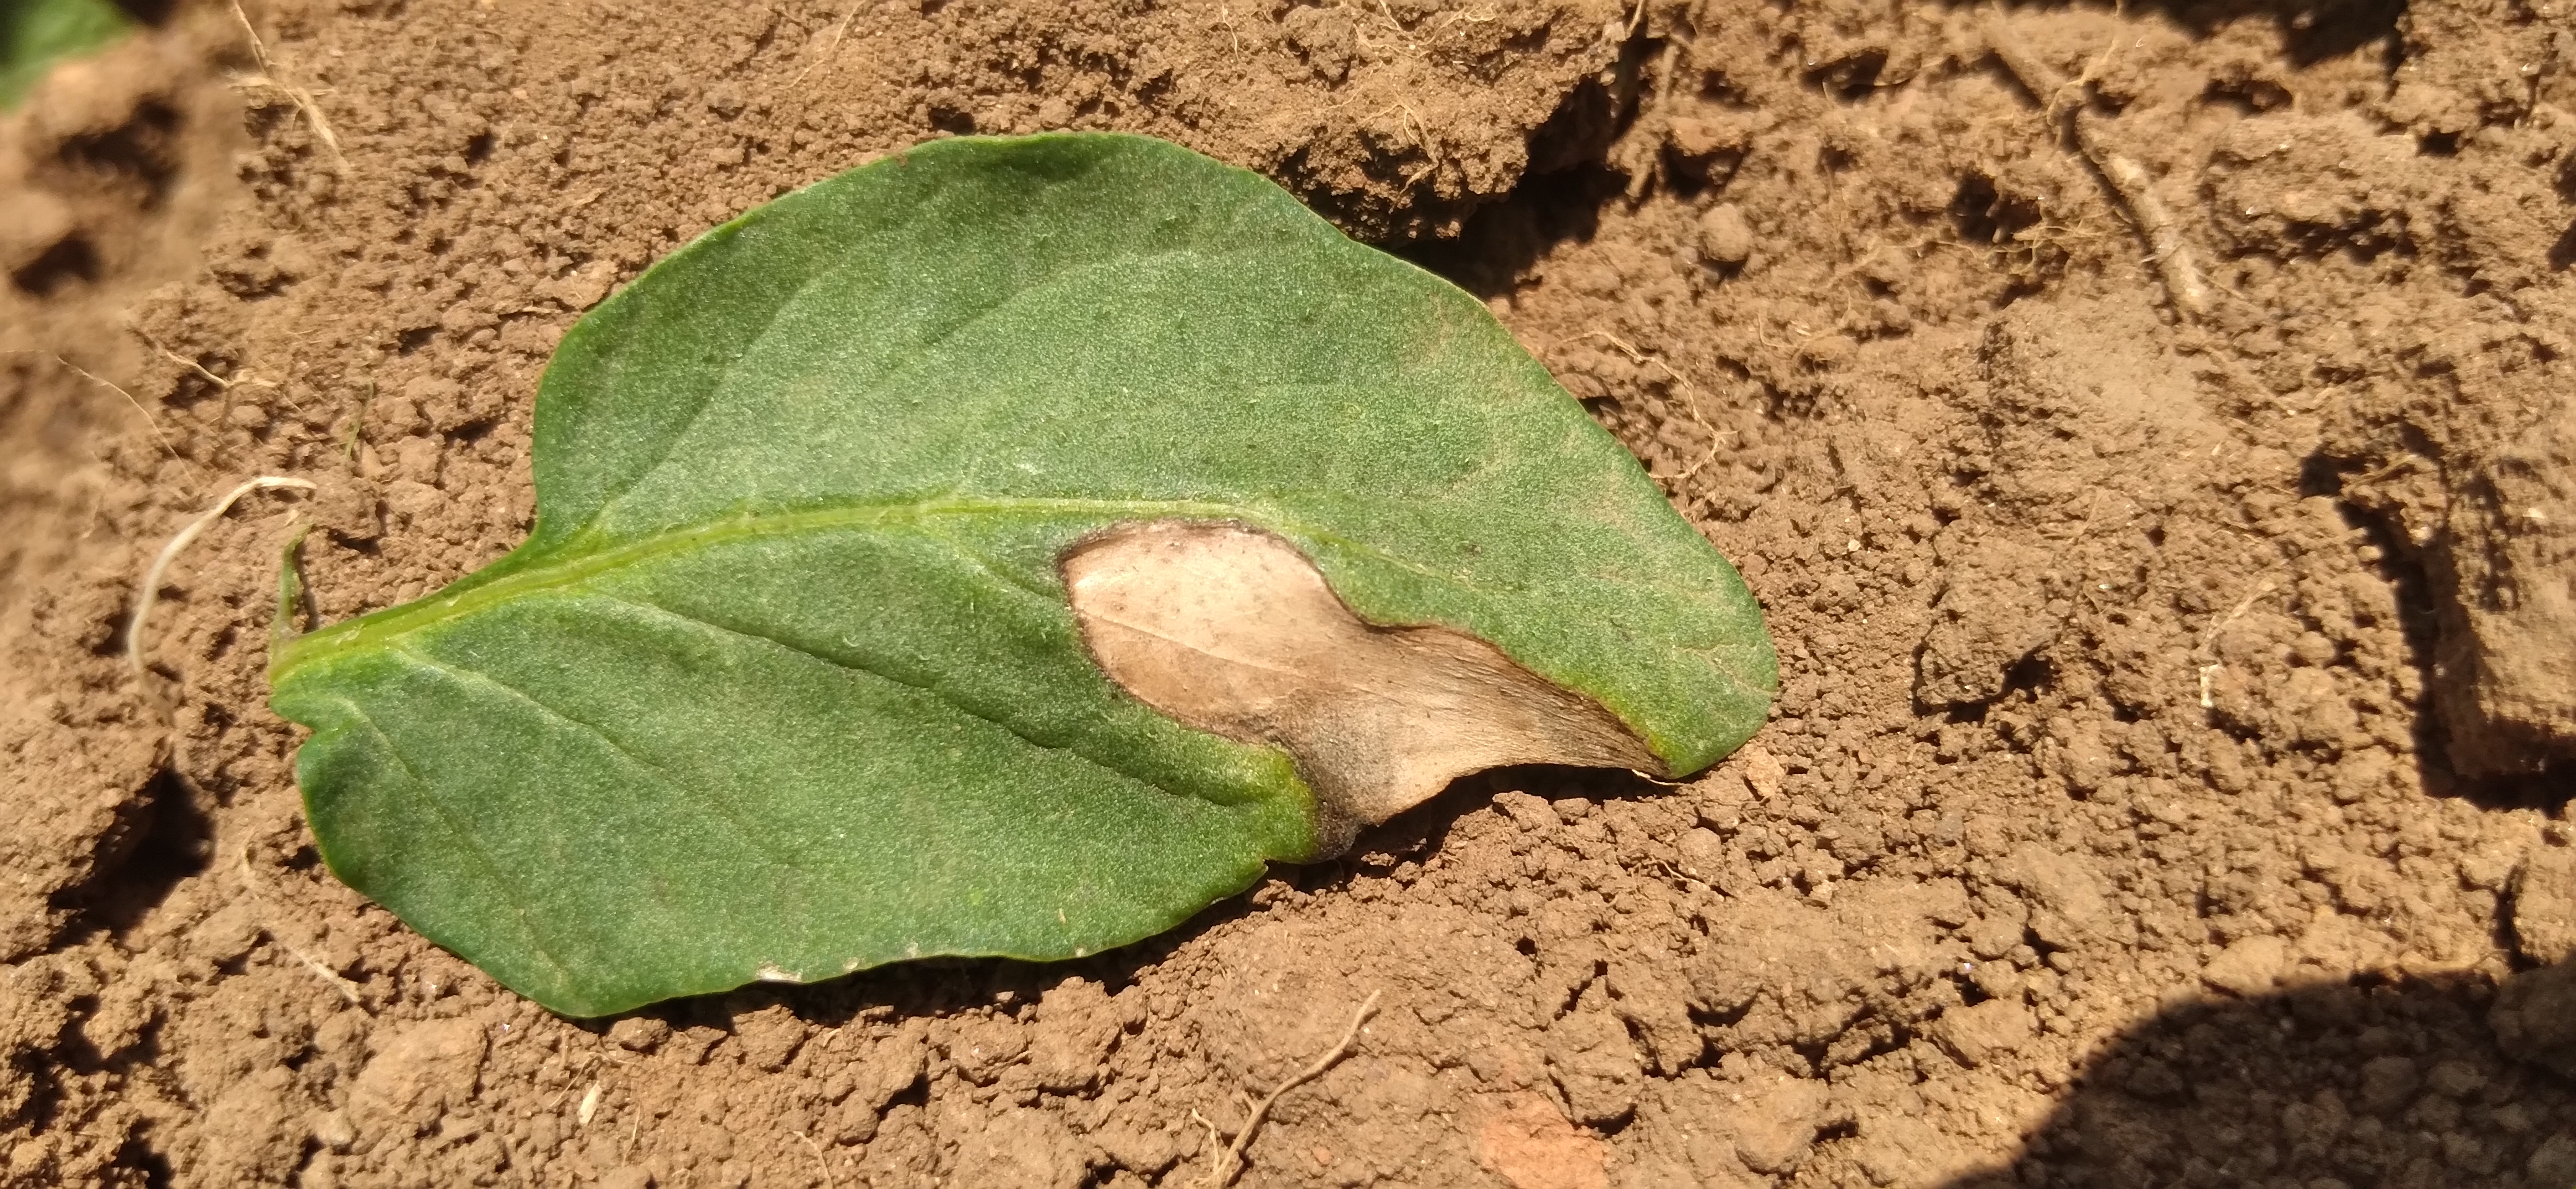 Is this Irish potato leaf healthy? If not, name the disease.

early blight
